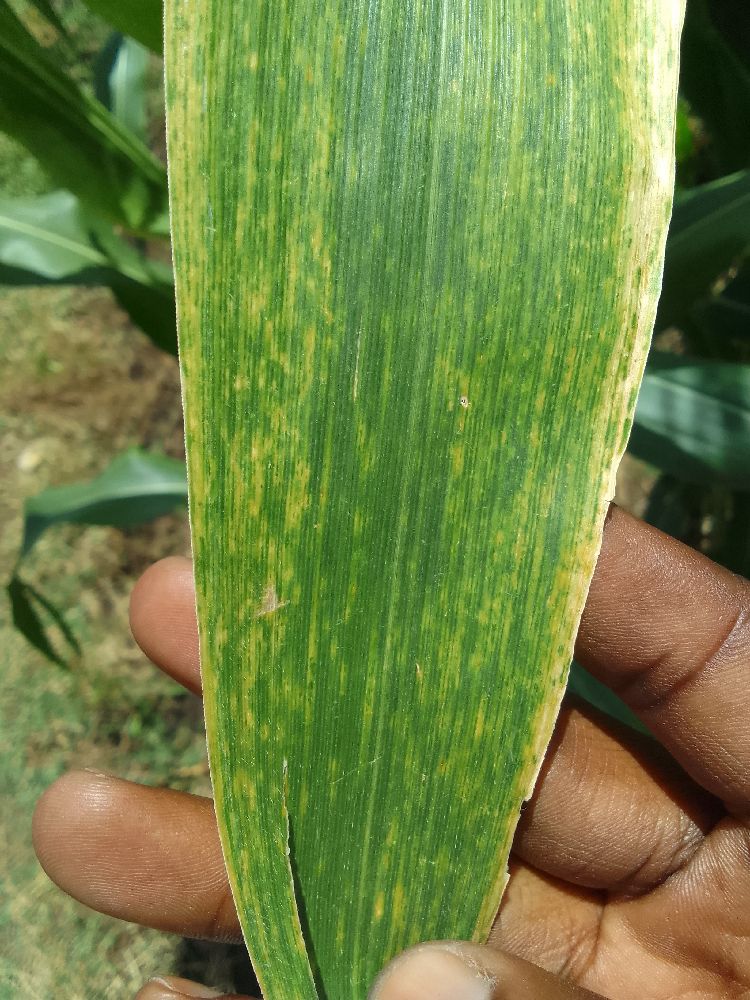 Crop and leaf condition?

maize, maize lethal necrosis
